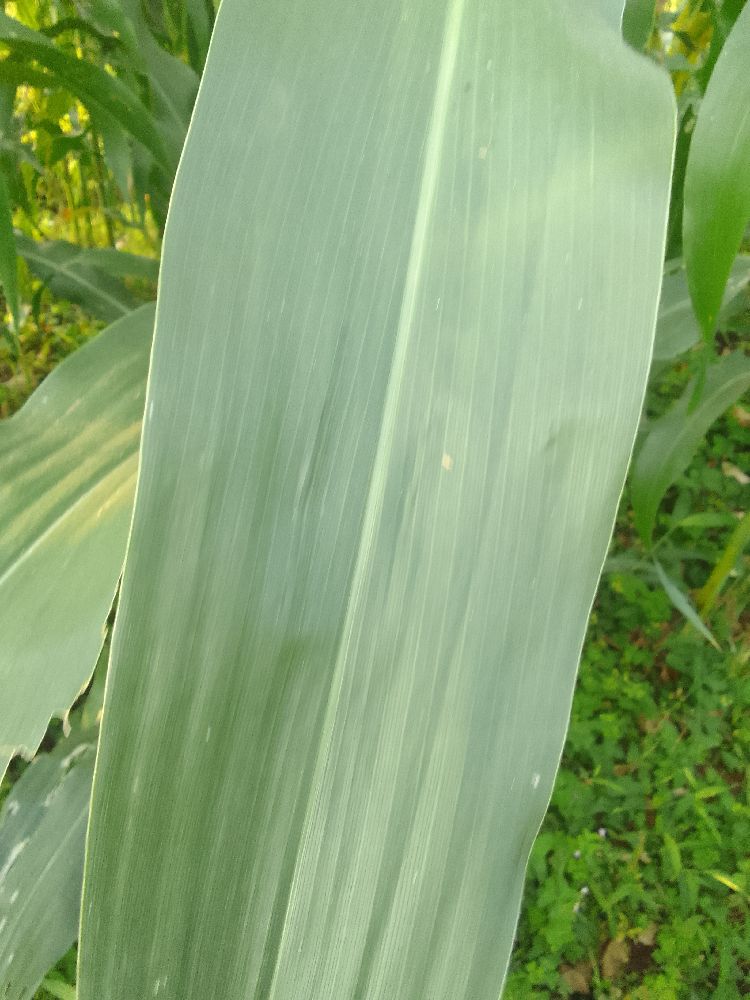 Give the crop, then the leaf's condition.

maize, healthy
